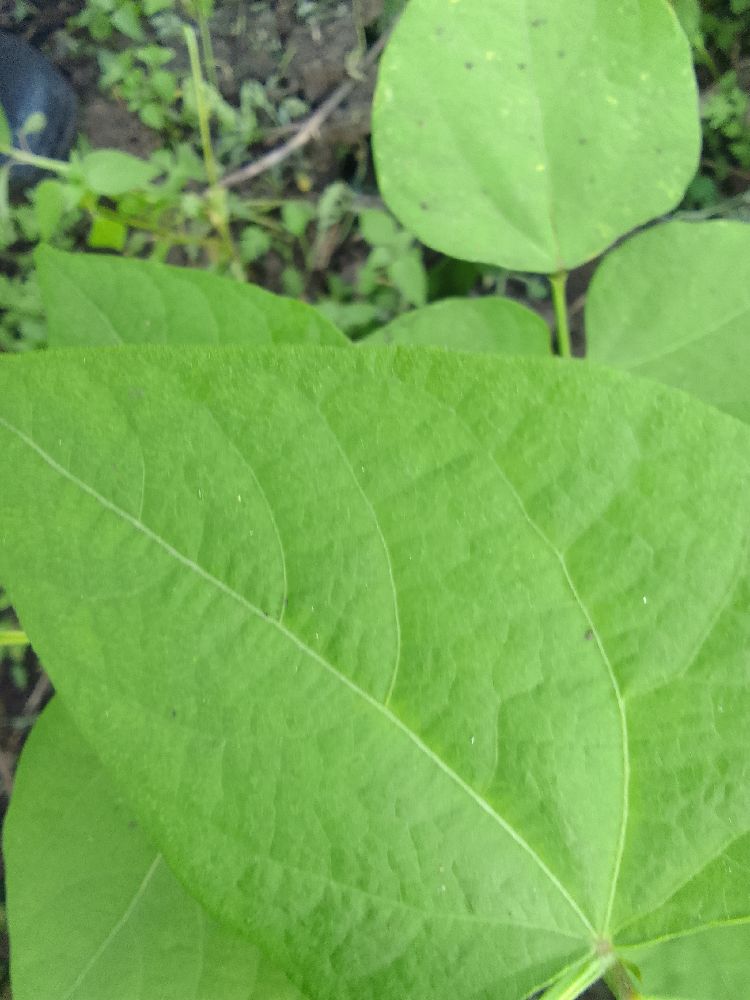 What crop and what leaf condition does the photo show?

common bean, healthy
